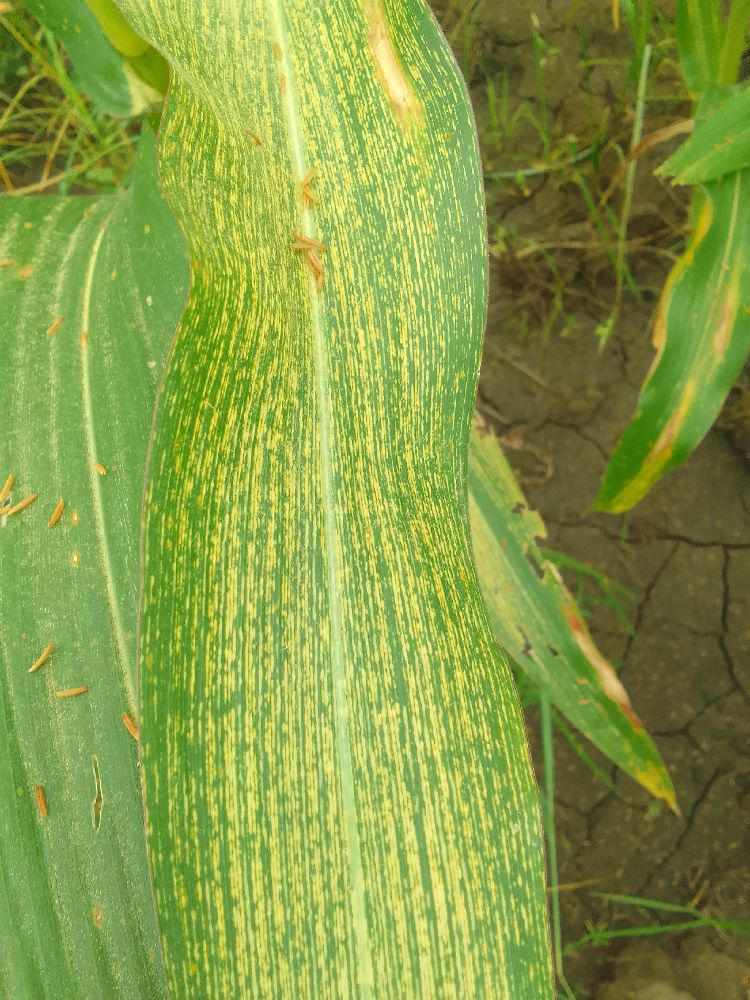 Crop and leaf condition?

maize, maize streak virus
